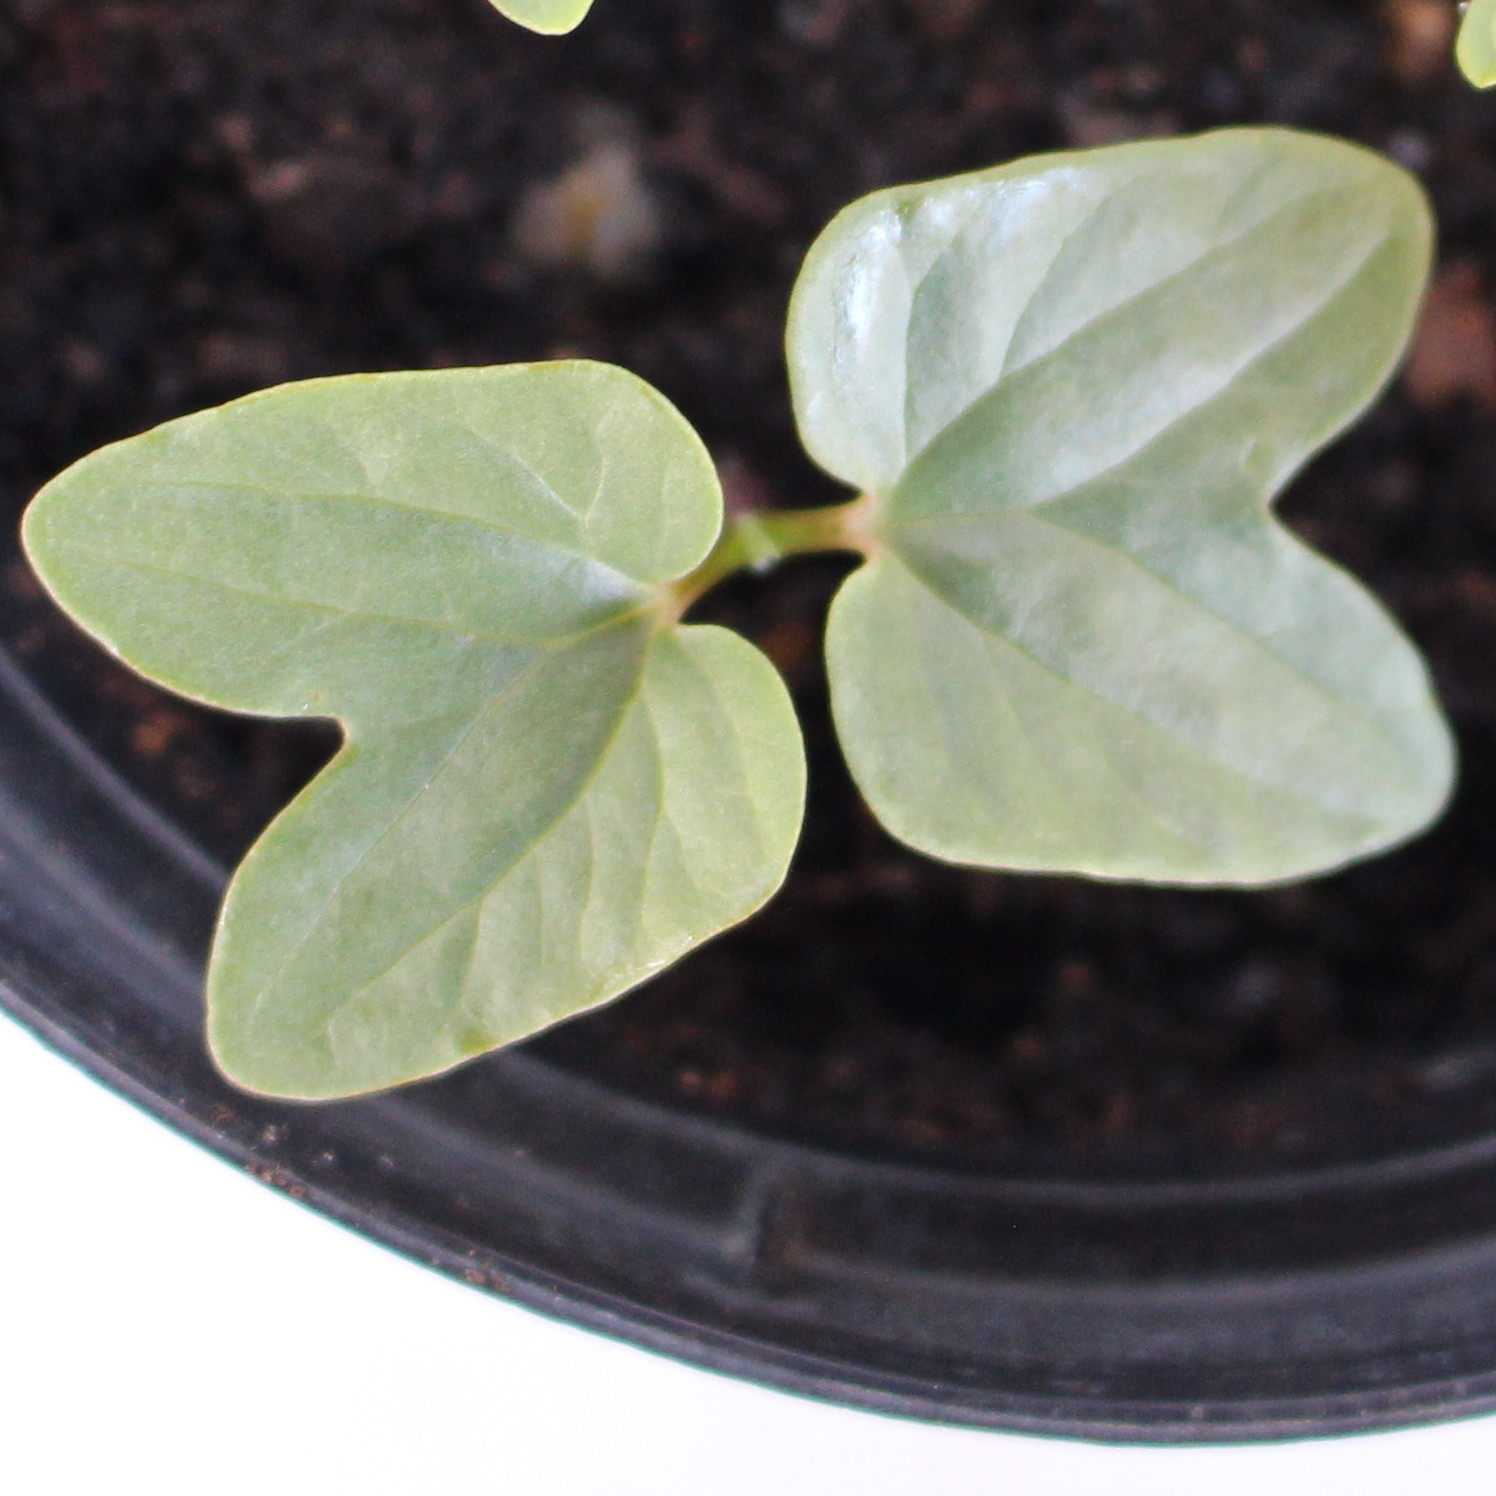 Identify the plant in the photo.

Convolvulus arvensis
